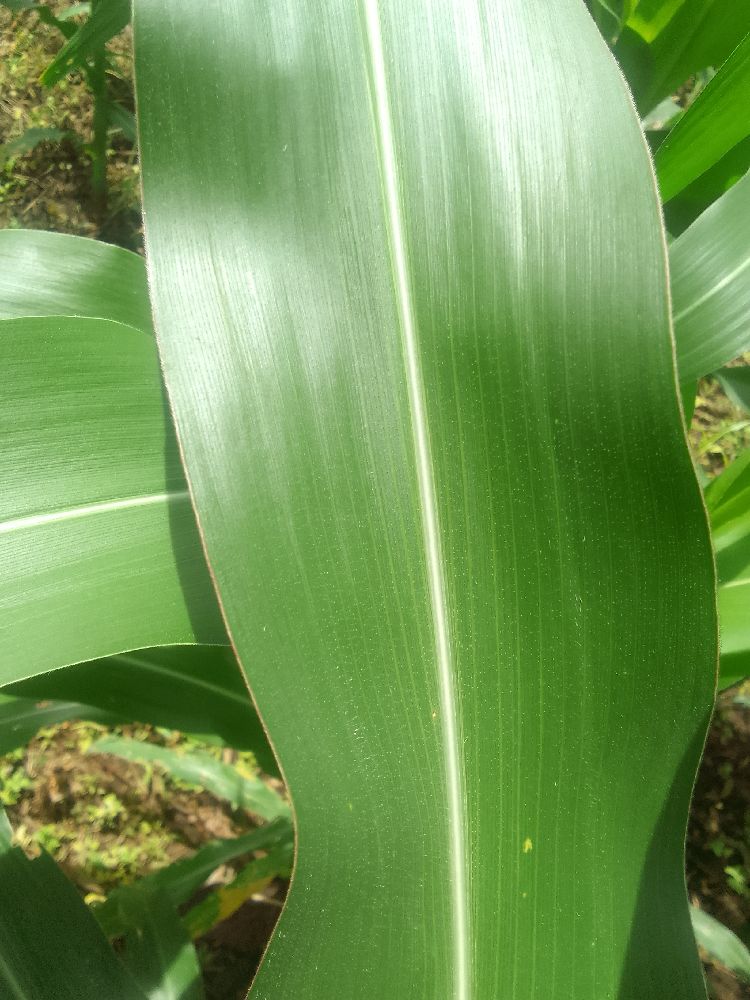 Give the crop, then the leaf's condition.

maize, healthy
